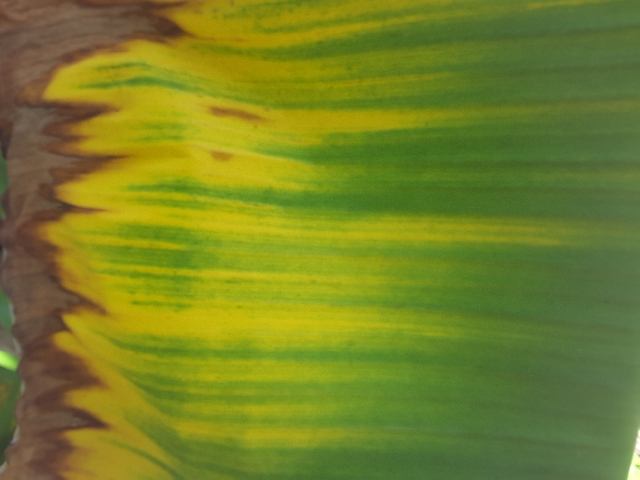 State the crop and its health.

banana, fusarium wilt race 1
